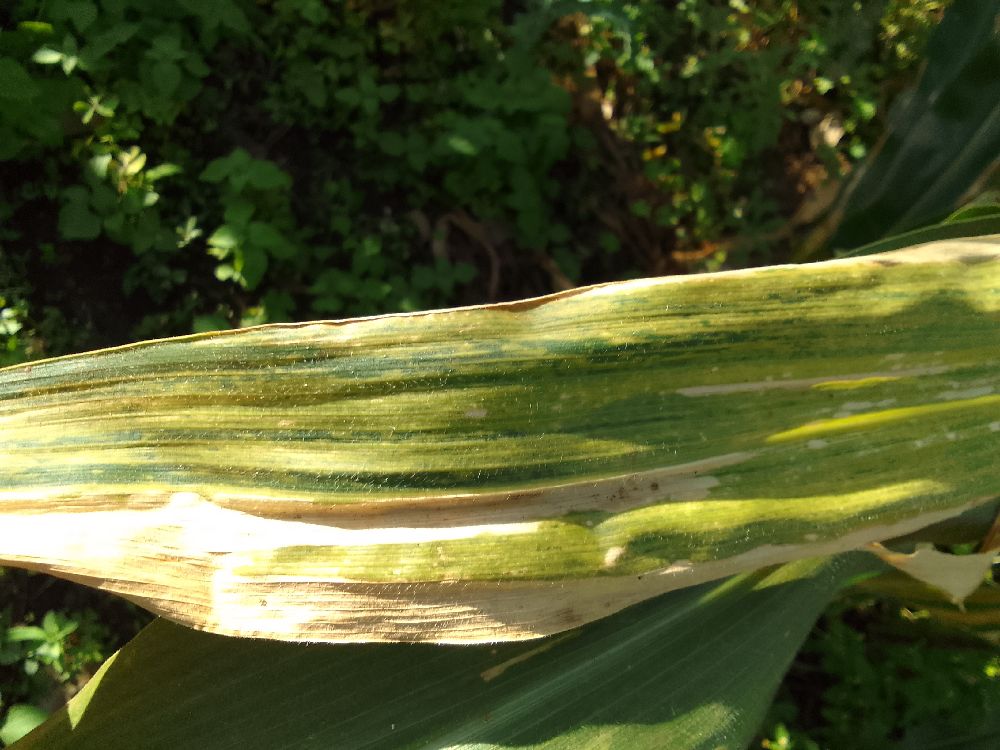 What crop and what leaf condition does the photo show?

maize, maize lethal necrosis
